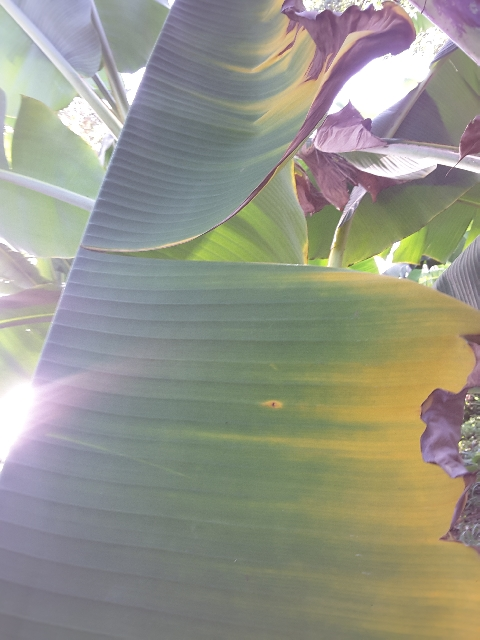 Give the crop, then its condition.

banana, fusarium wilt race 1
